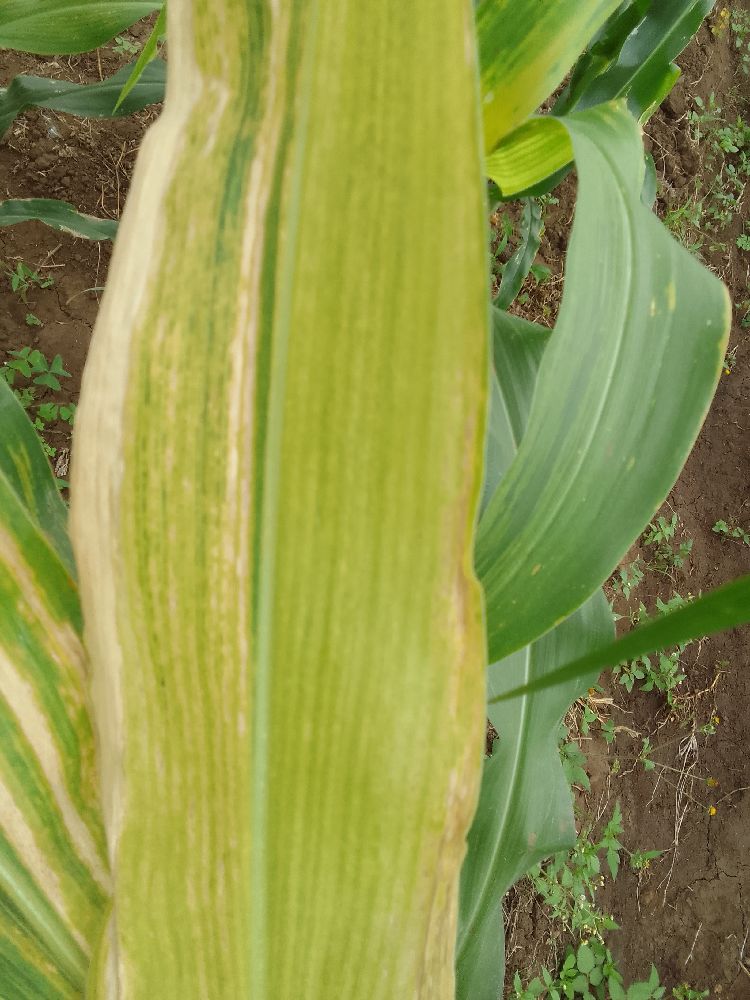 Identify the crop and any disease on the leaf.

maize, maize lethal necrosis
